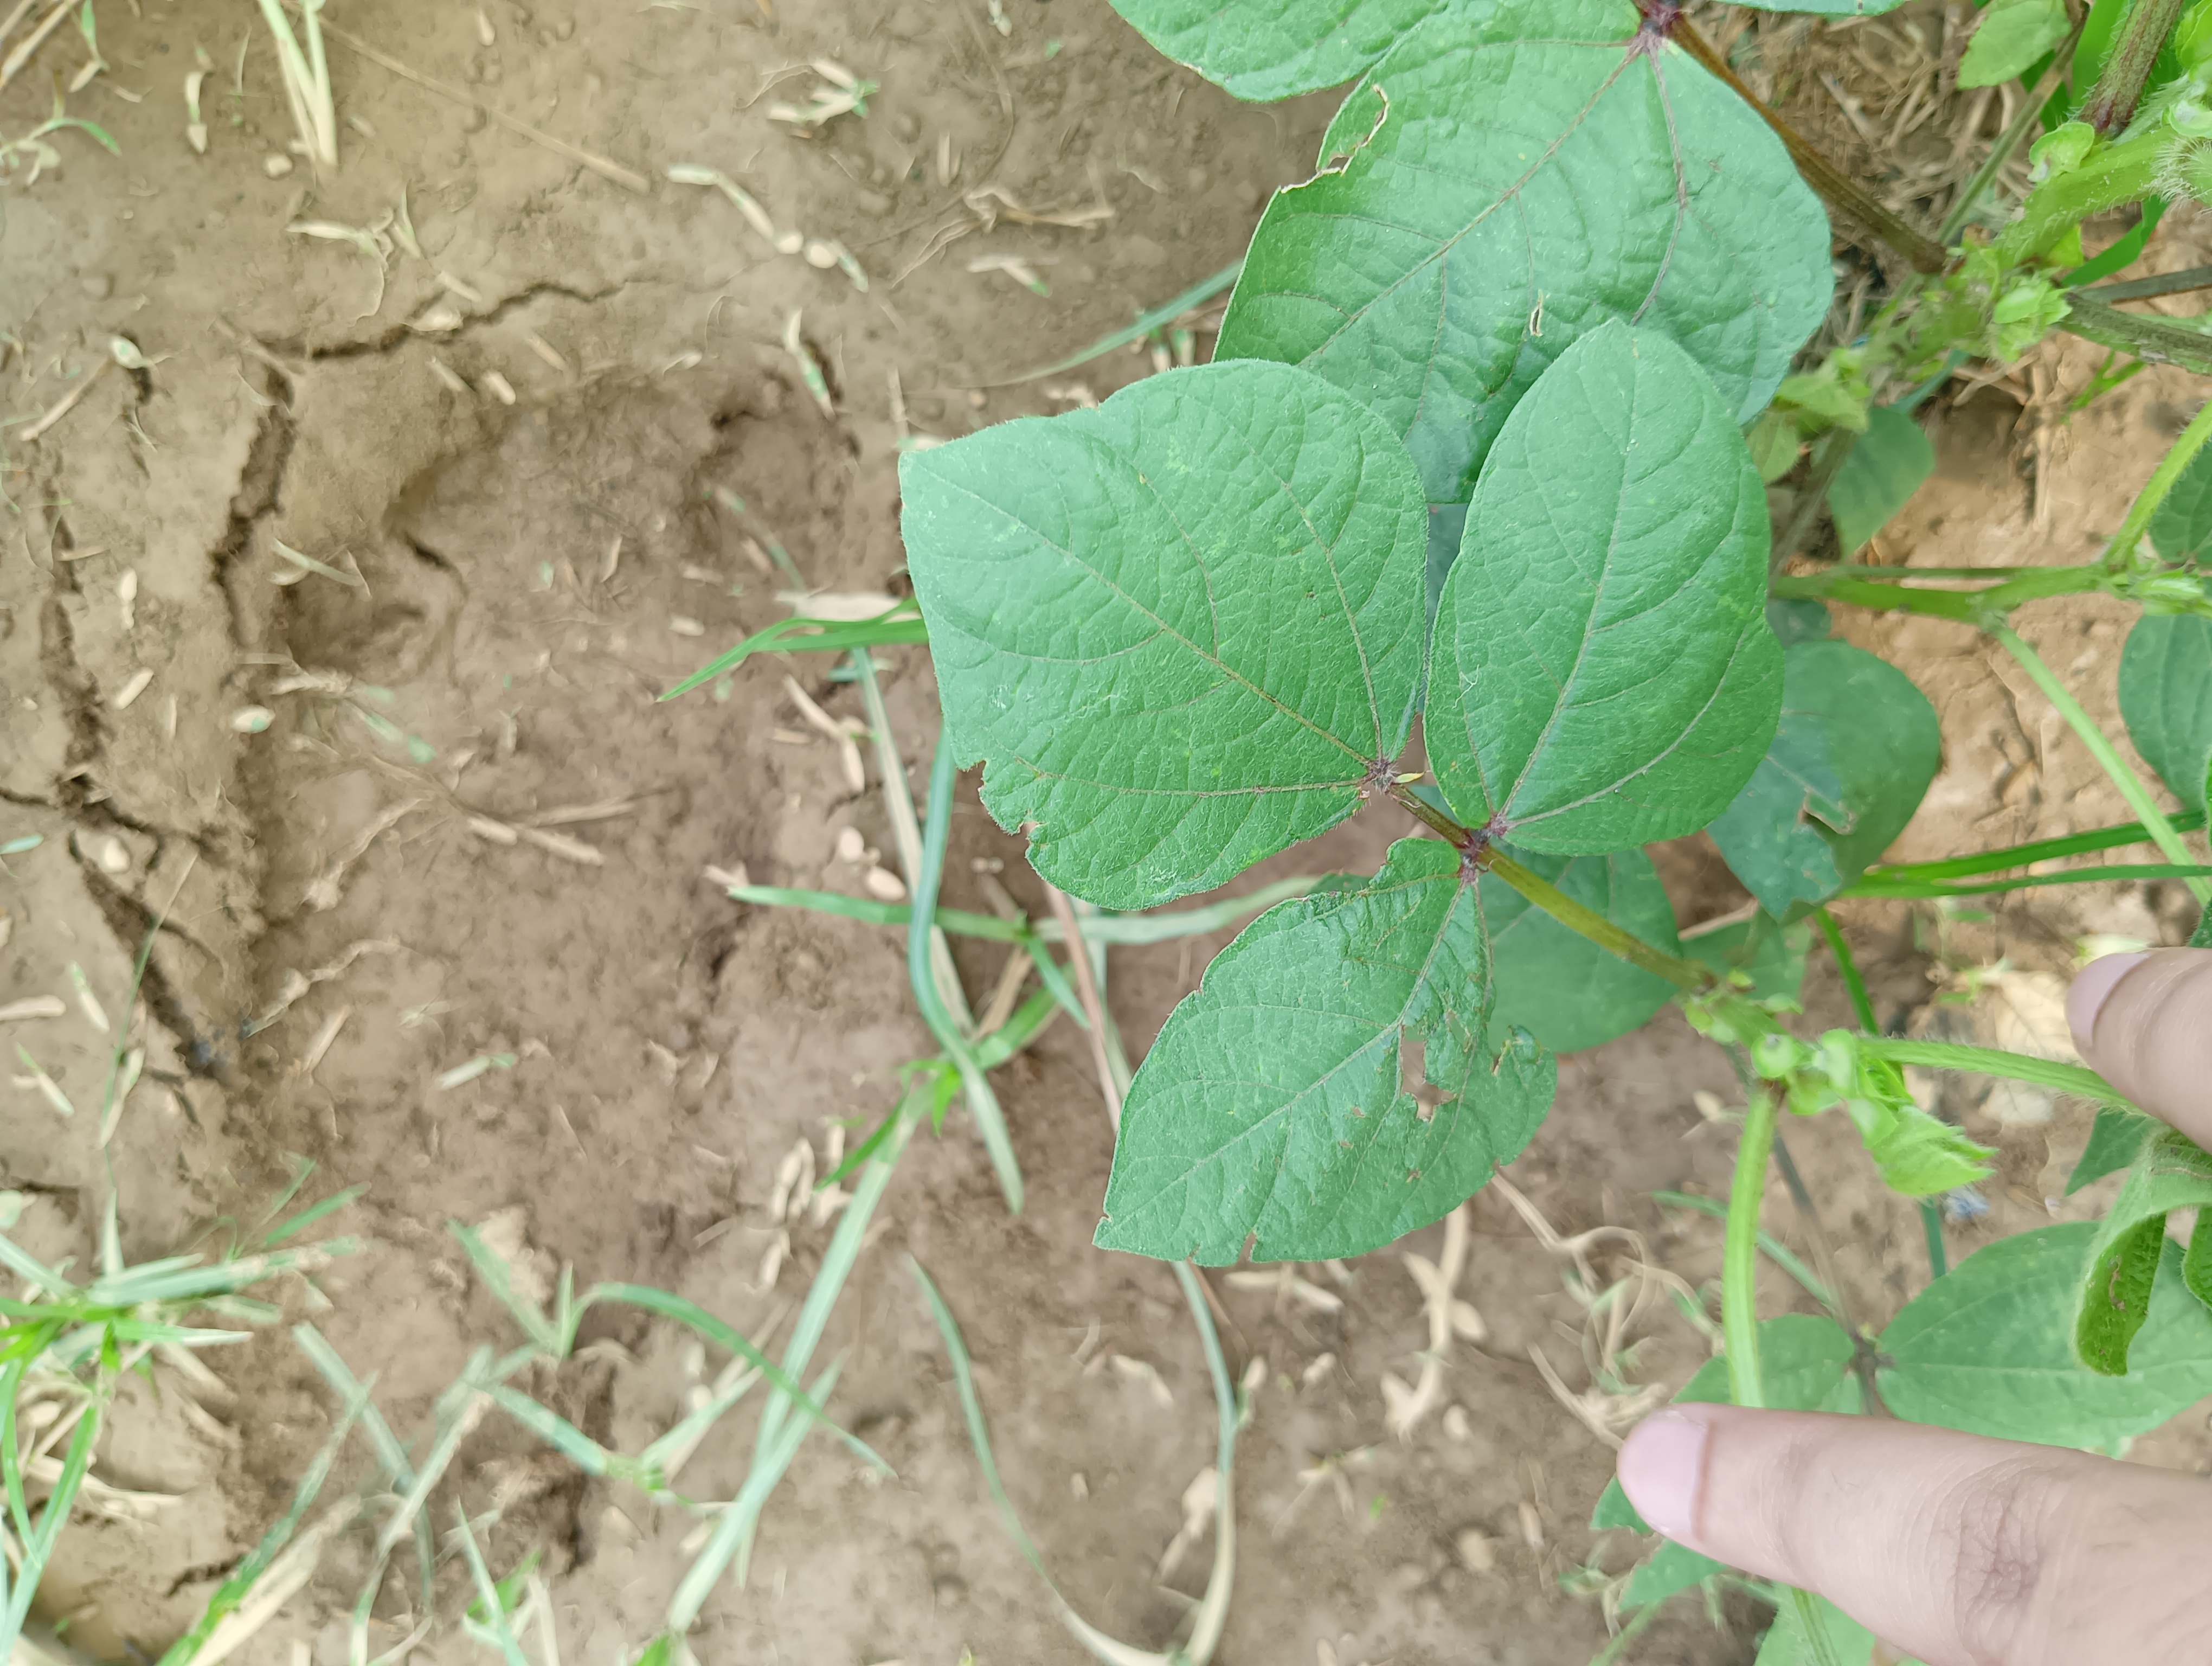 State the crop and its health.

mungbean, healthy
